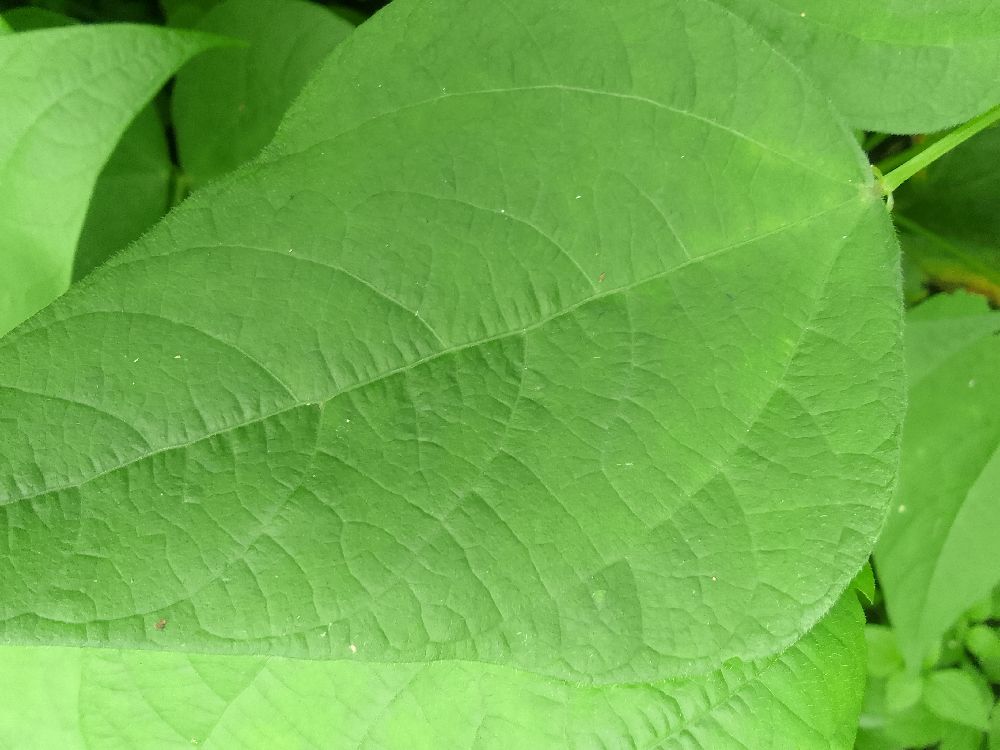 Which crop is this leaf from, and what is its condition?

common bean, healthy
